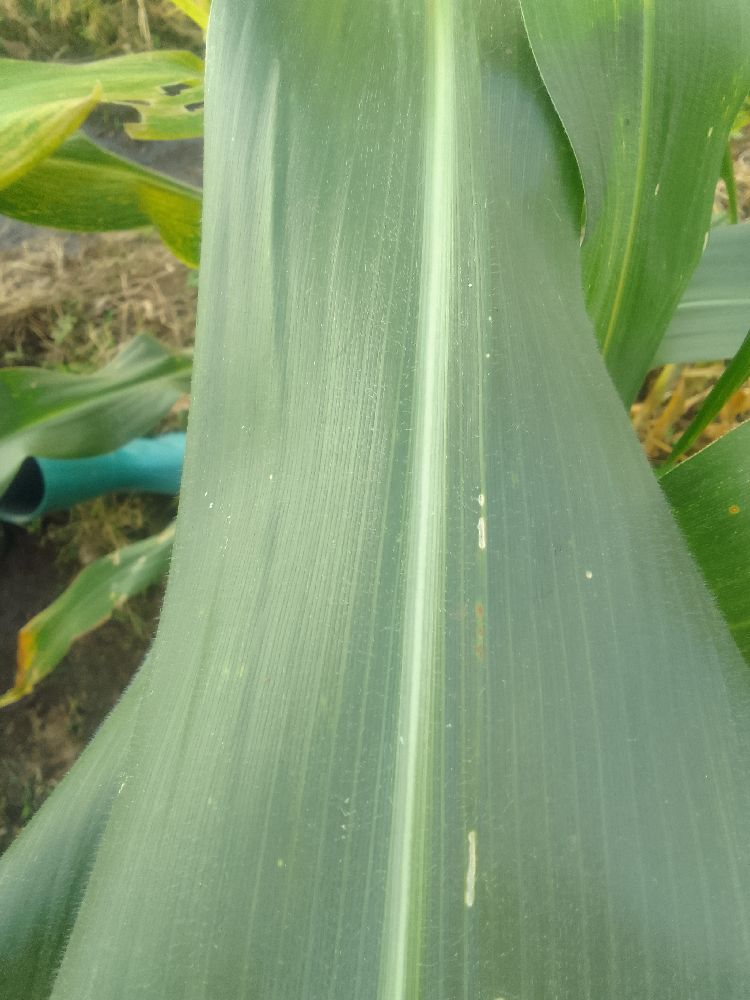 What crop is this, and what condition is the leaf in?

maize, healthy
